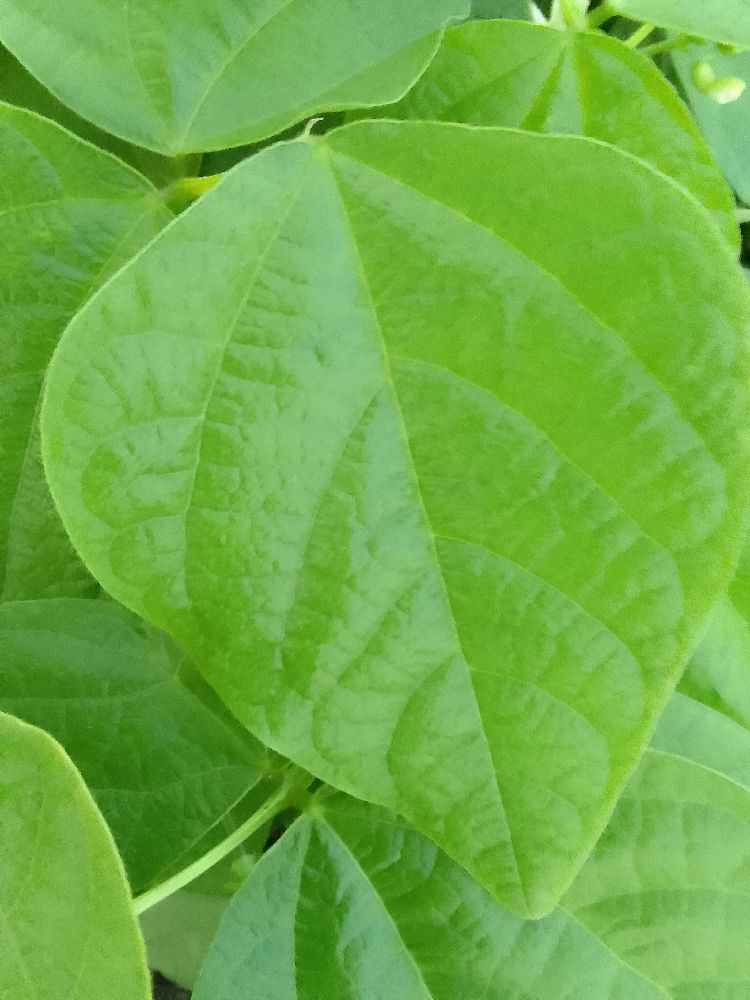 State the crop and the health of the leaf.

common bean, healthy
